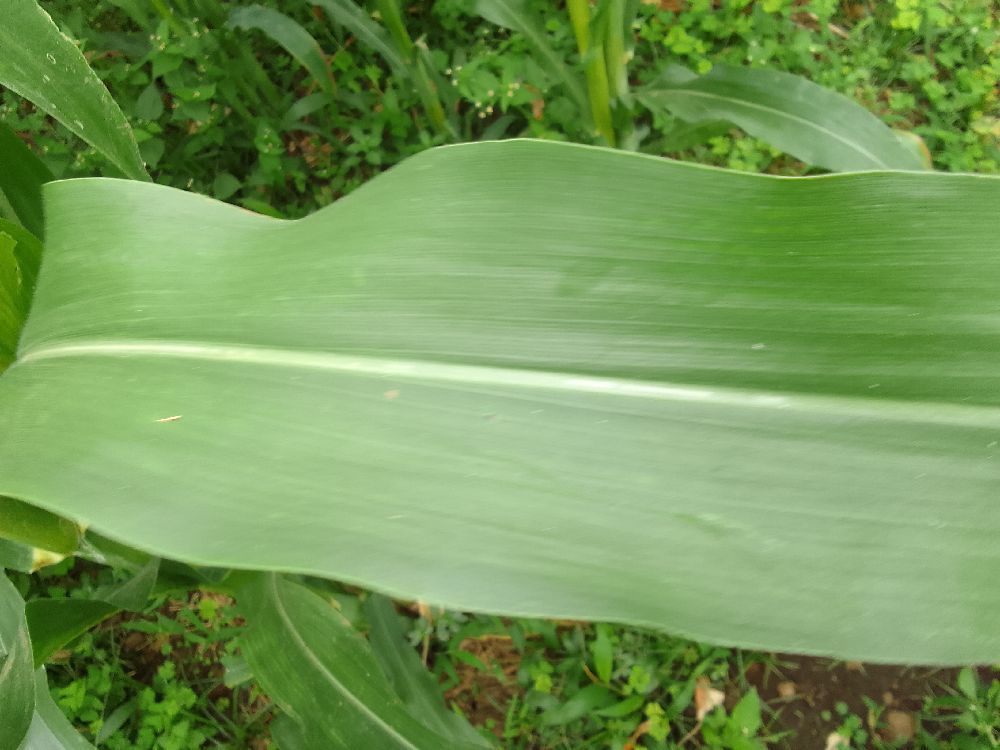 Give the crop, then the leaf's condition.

maize, healthy
